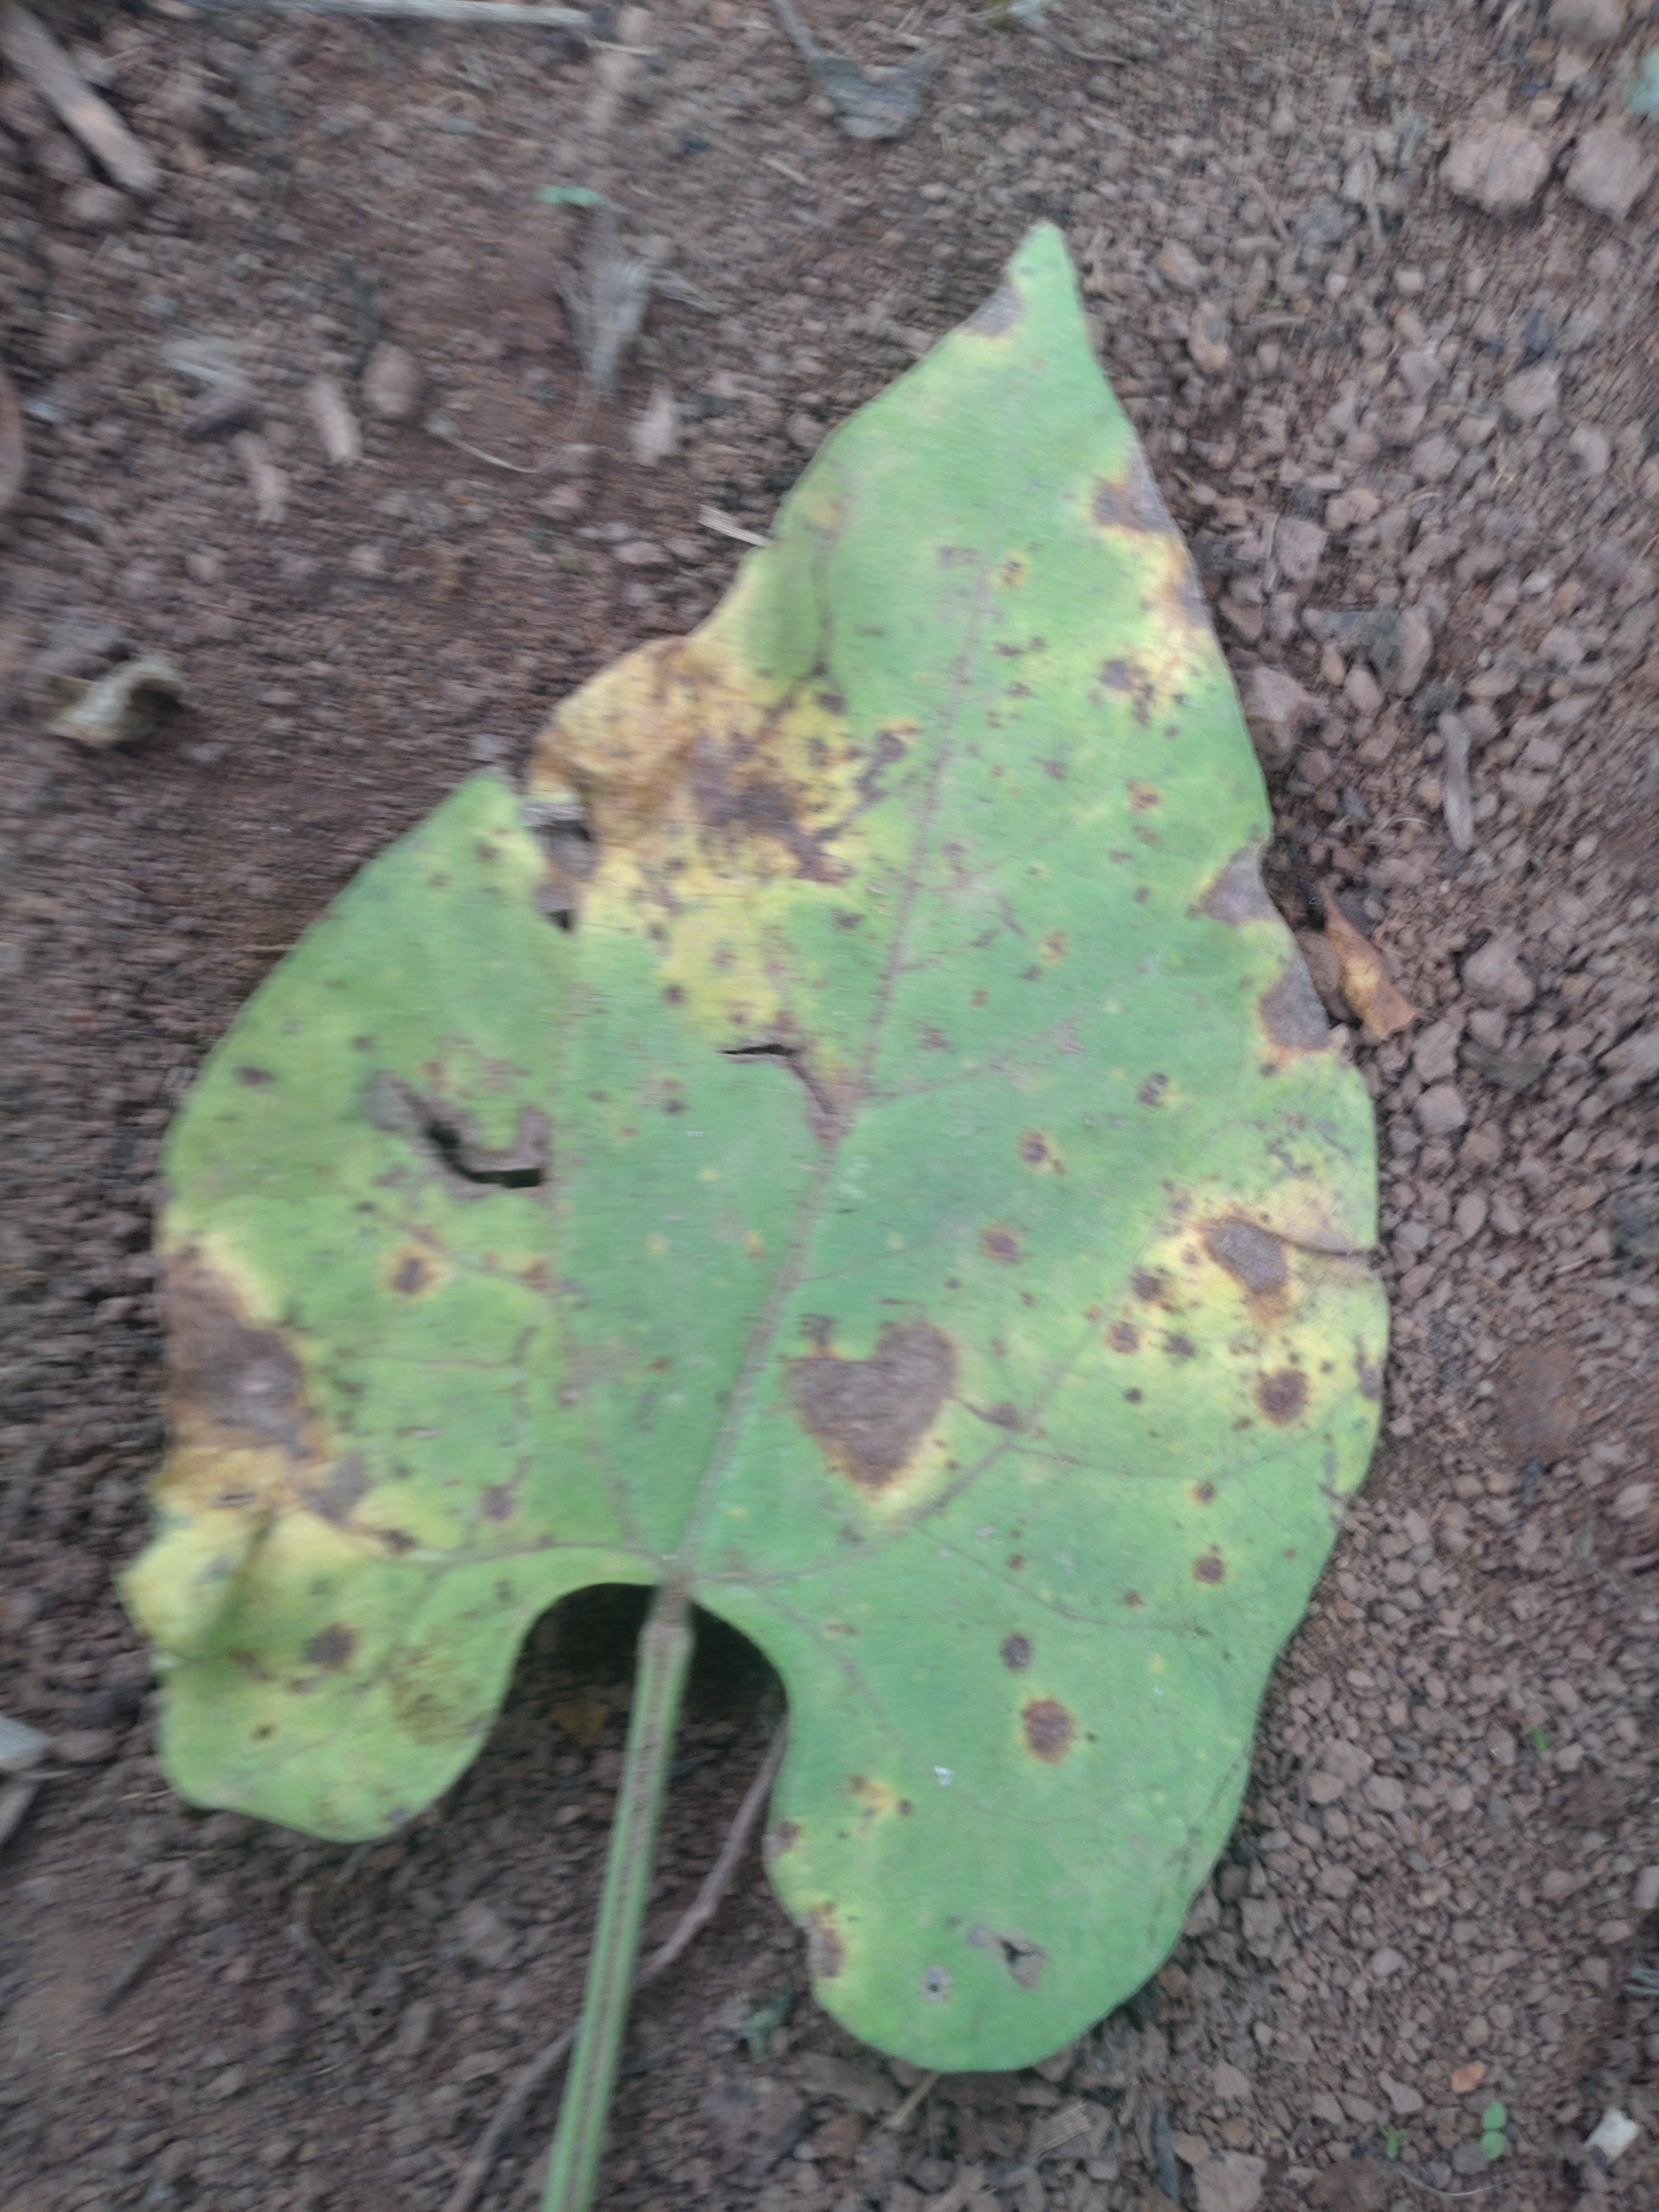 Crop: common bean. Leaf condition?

rust
